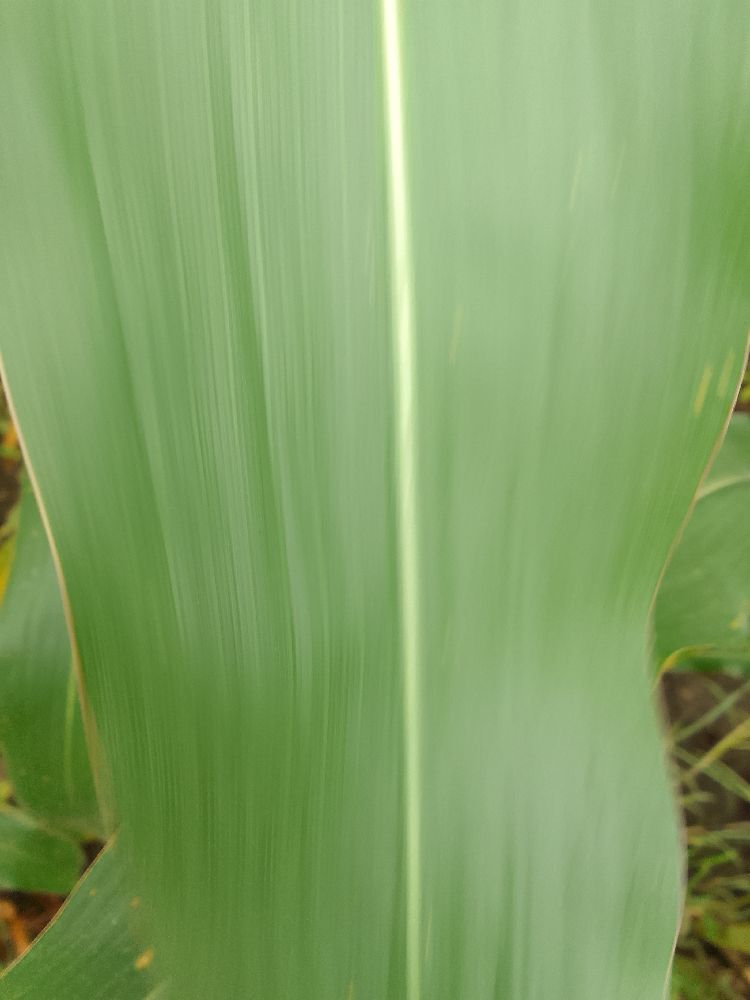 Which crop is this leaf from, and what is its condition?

maize, healthy
